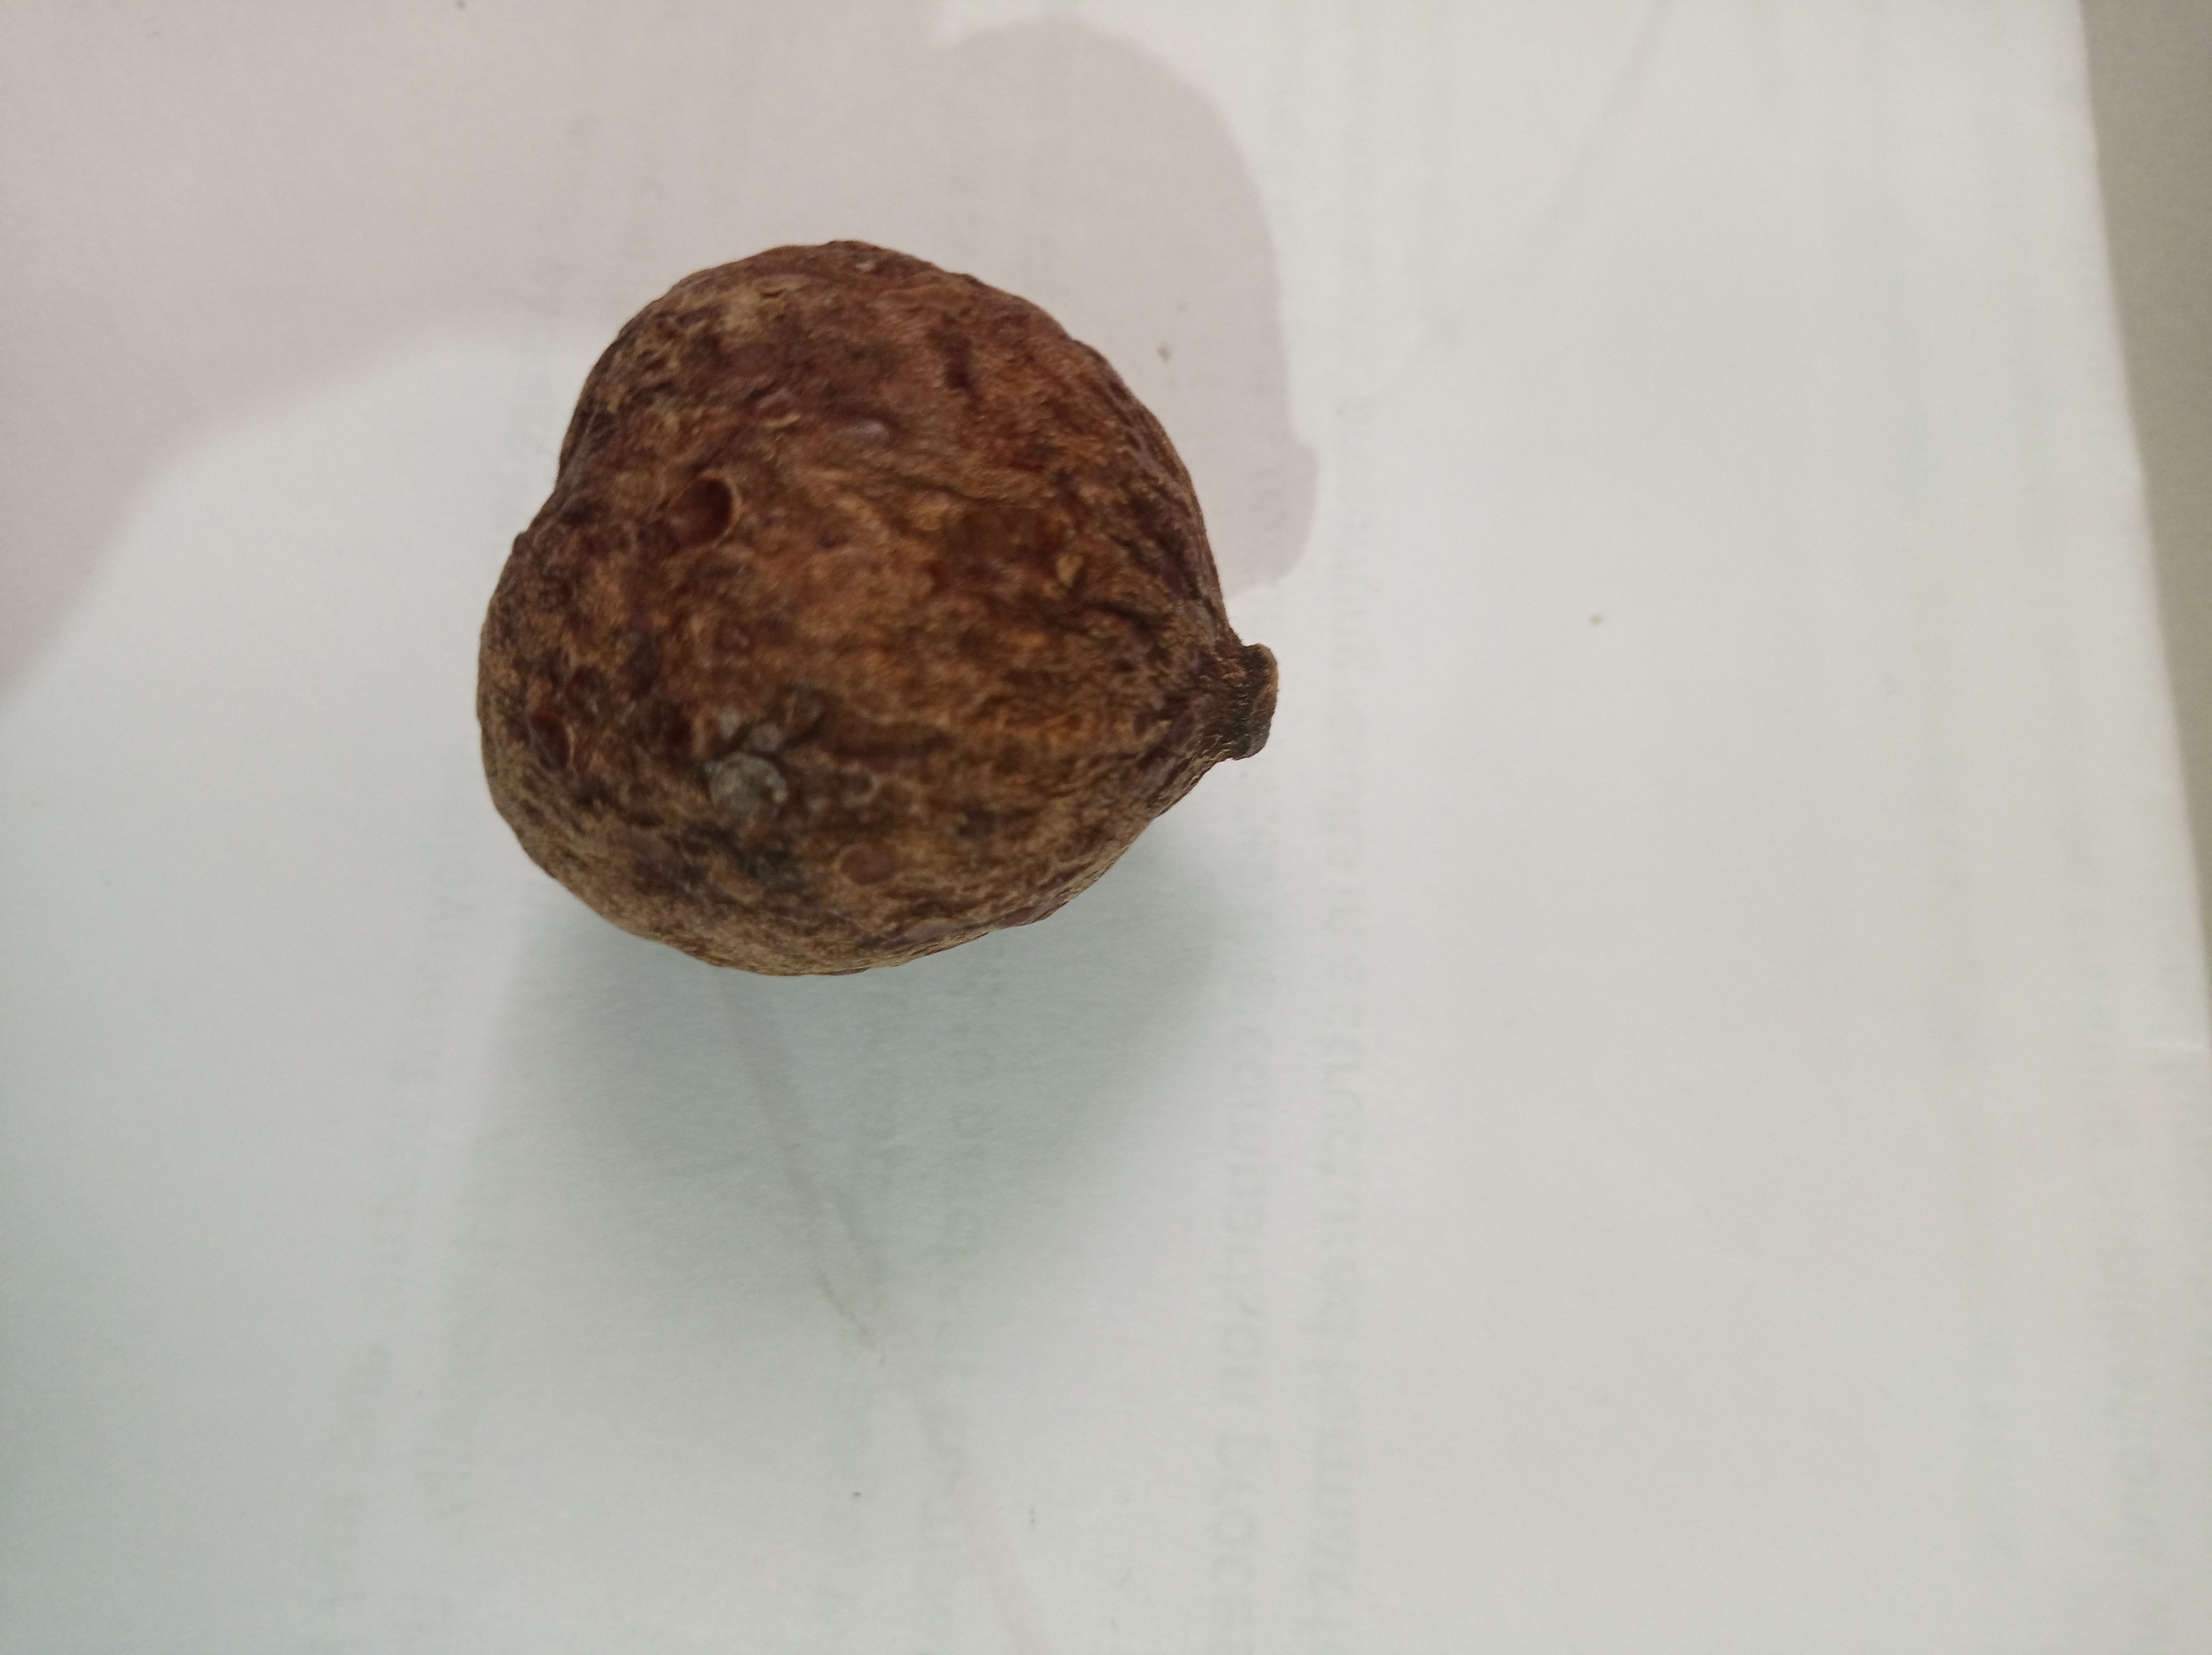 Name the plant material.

madanphal
